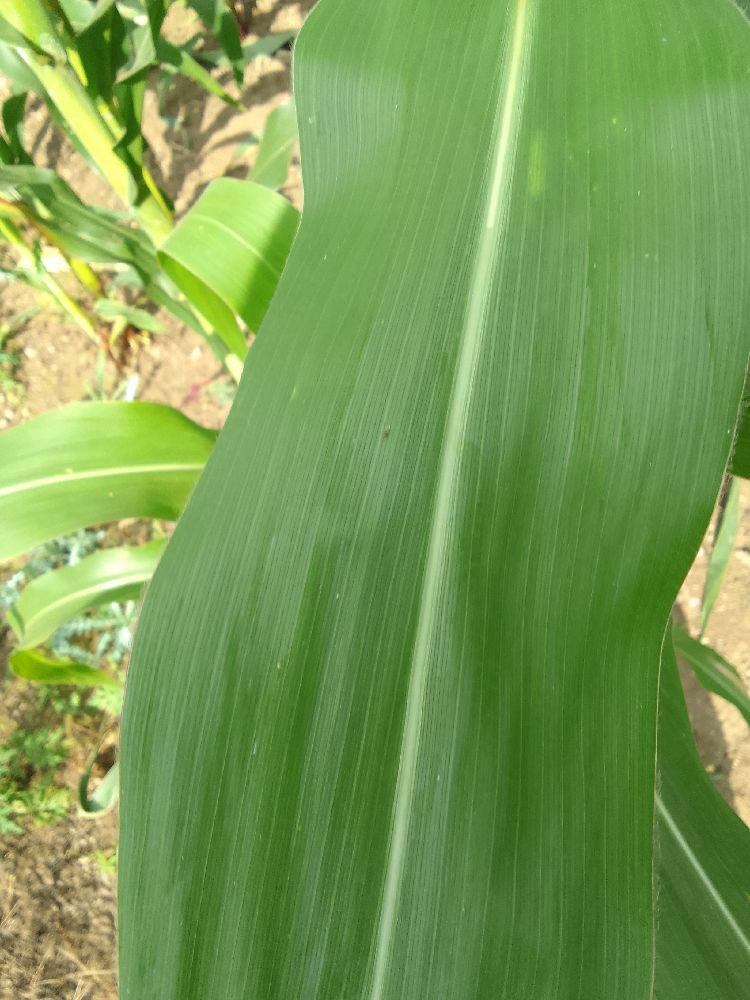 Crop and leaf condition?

maize, healthy
